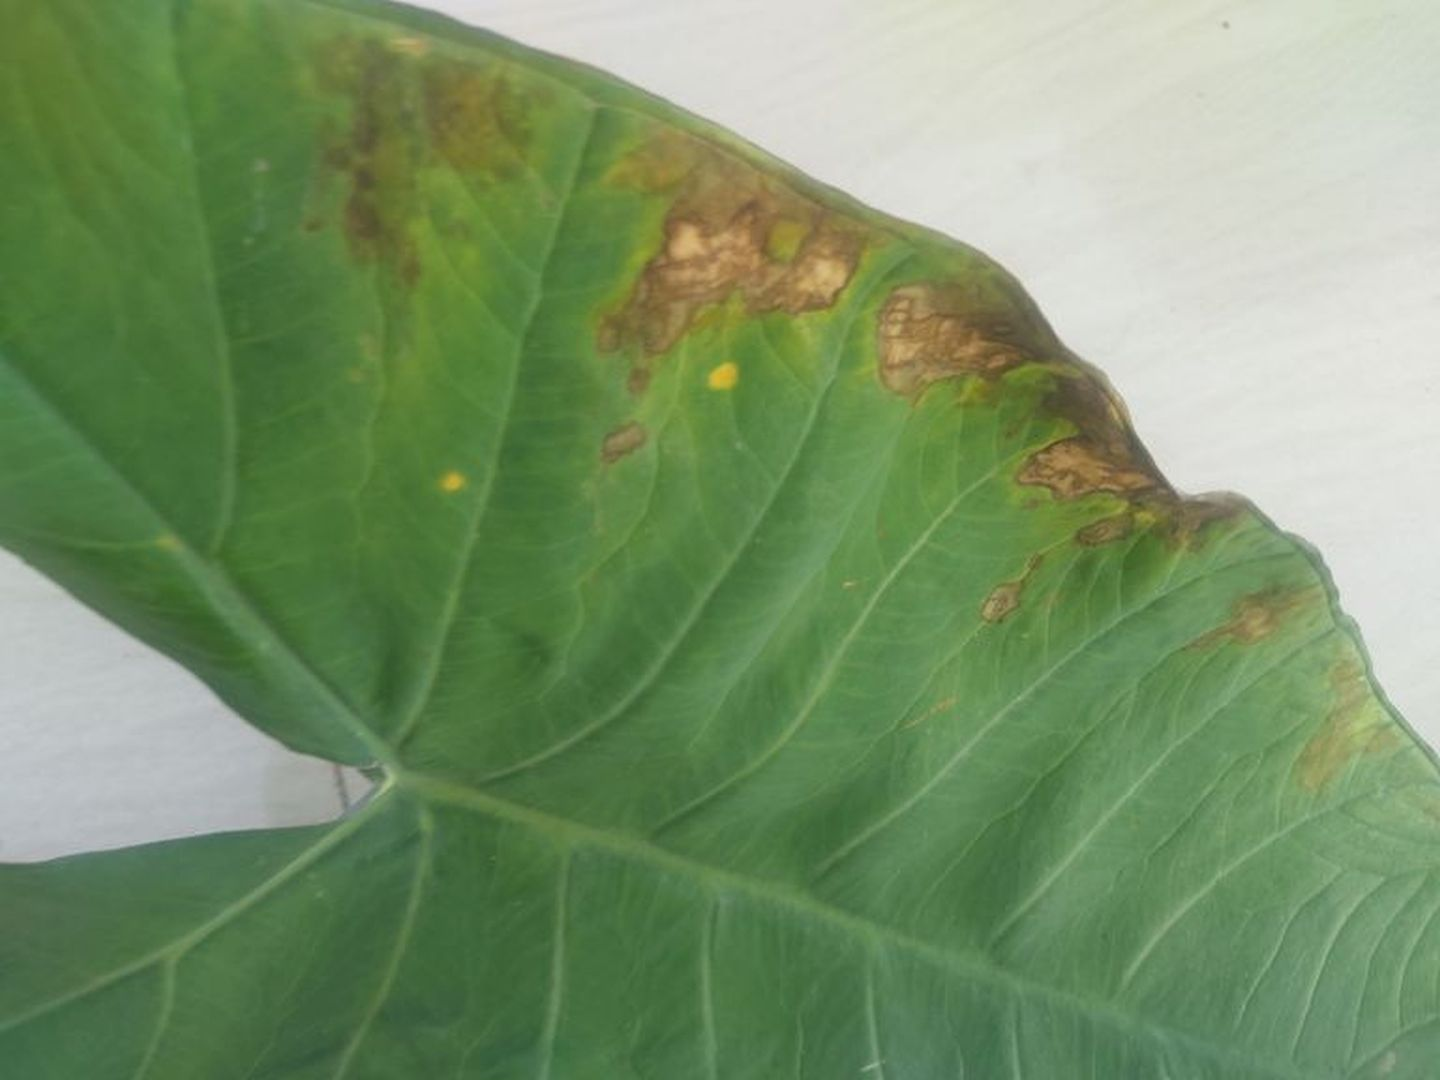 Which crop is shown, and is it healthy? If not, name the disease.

taro, leaf blight
